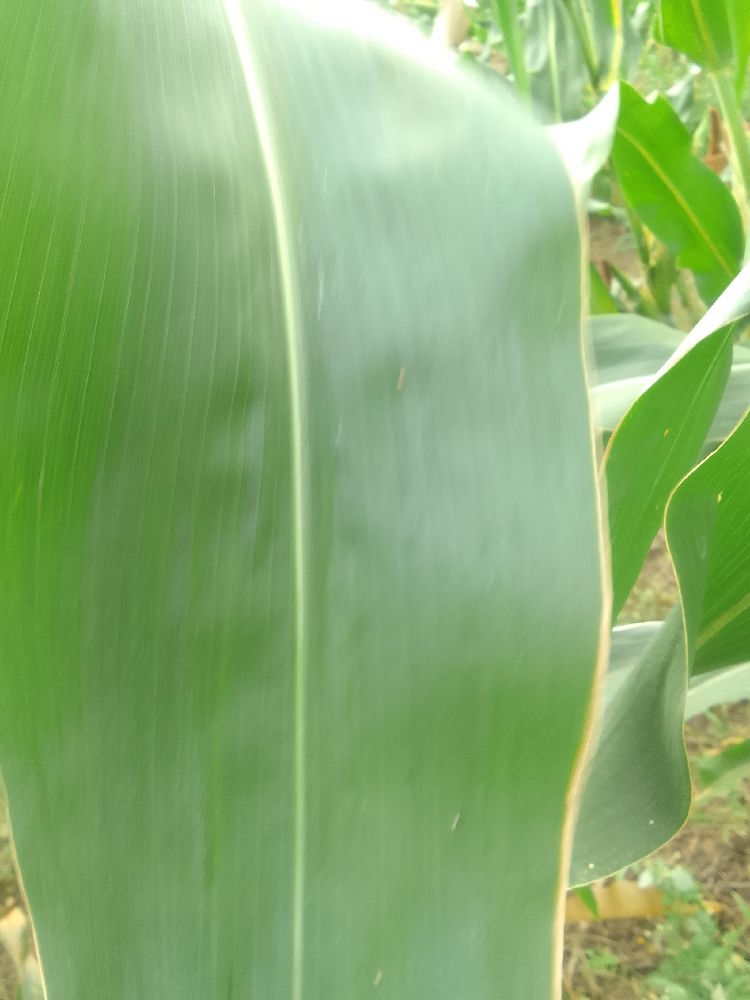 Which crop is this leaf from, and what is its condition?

maize, healthy
